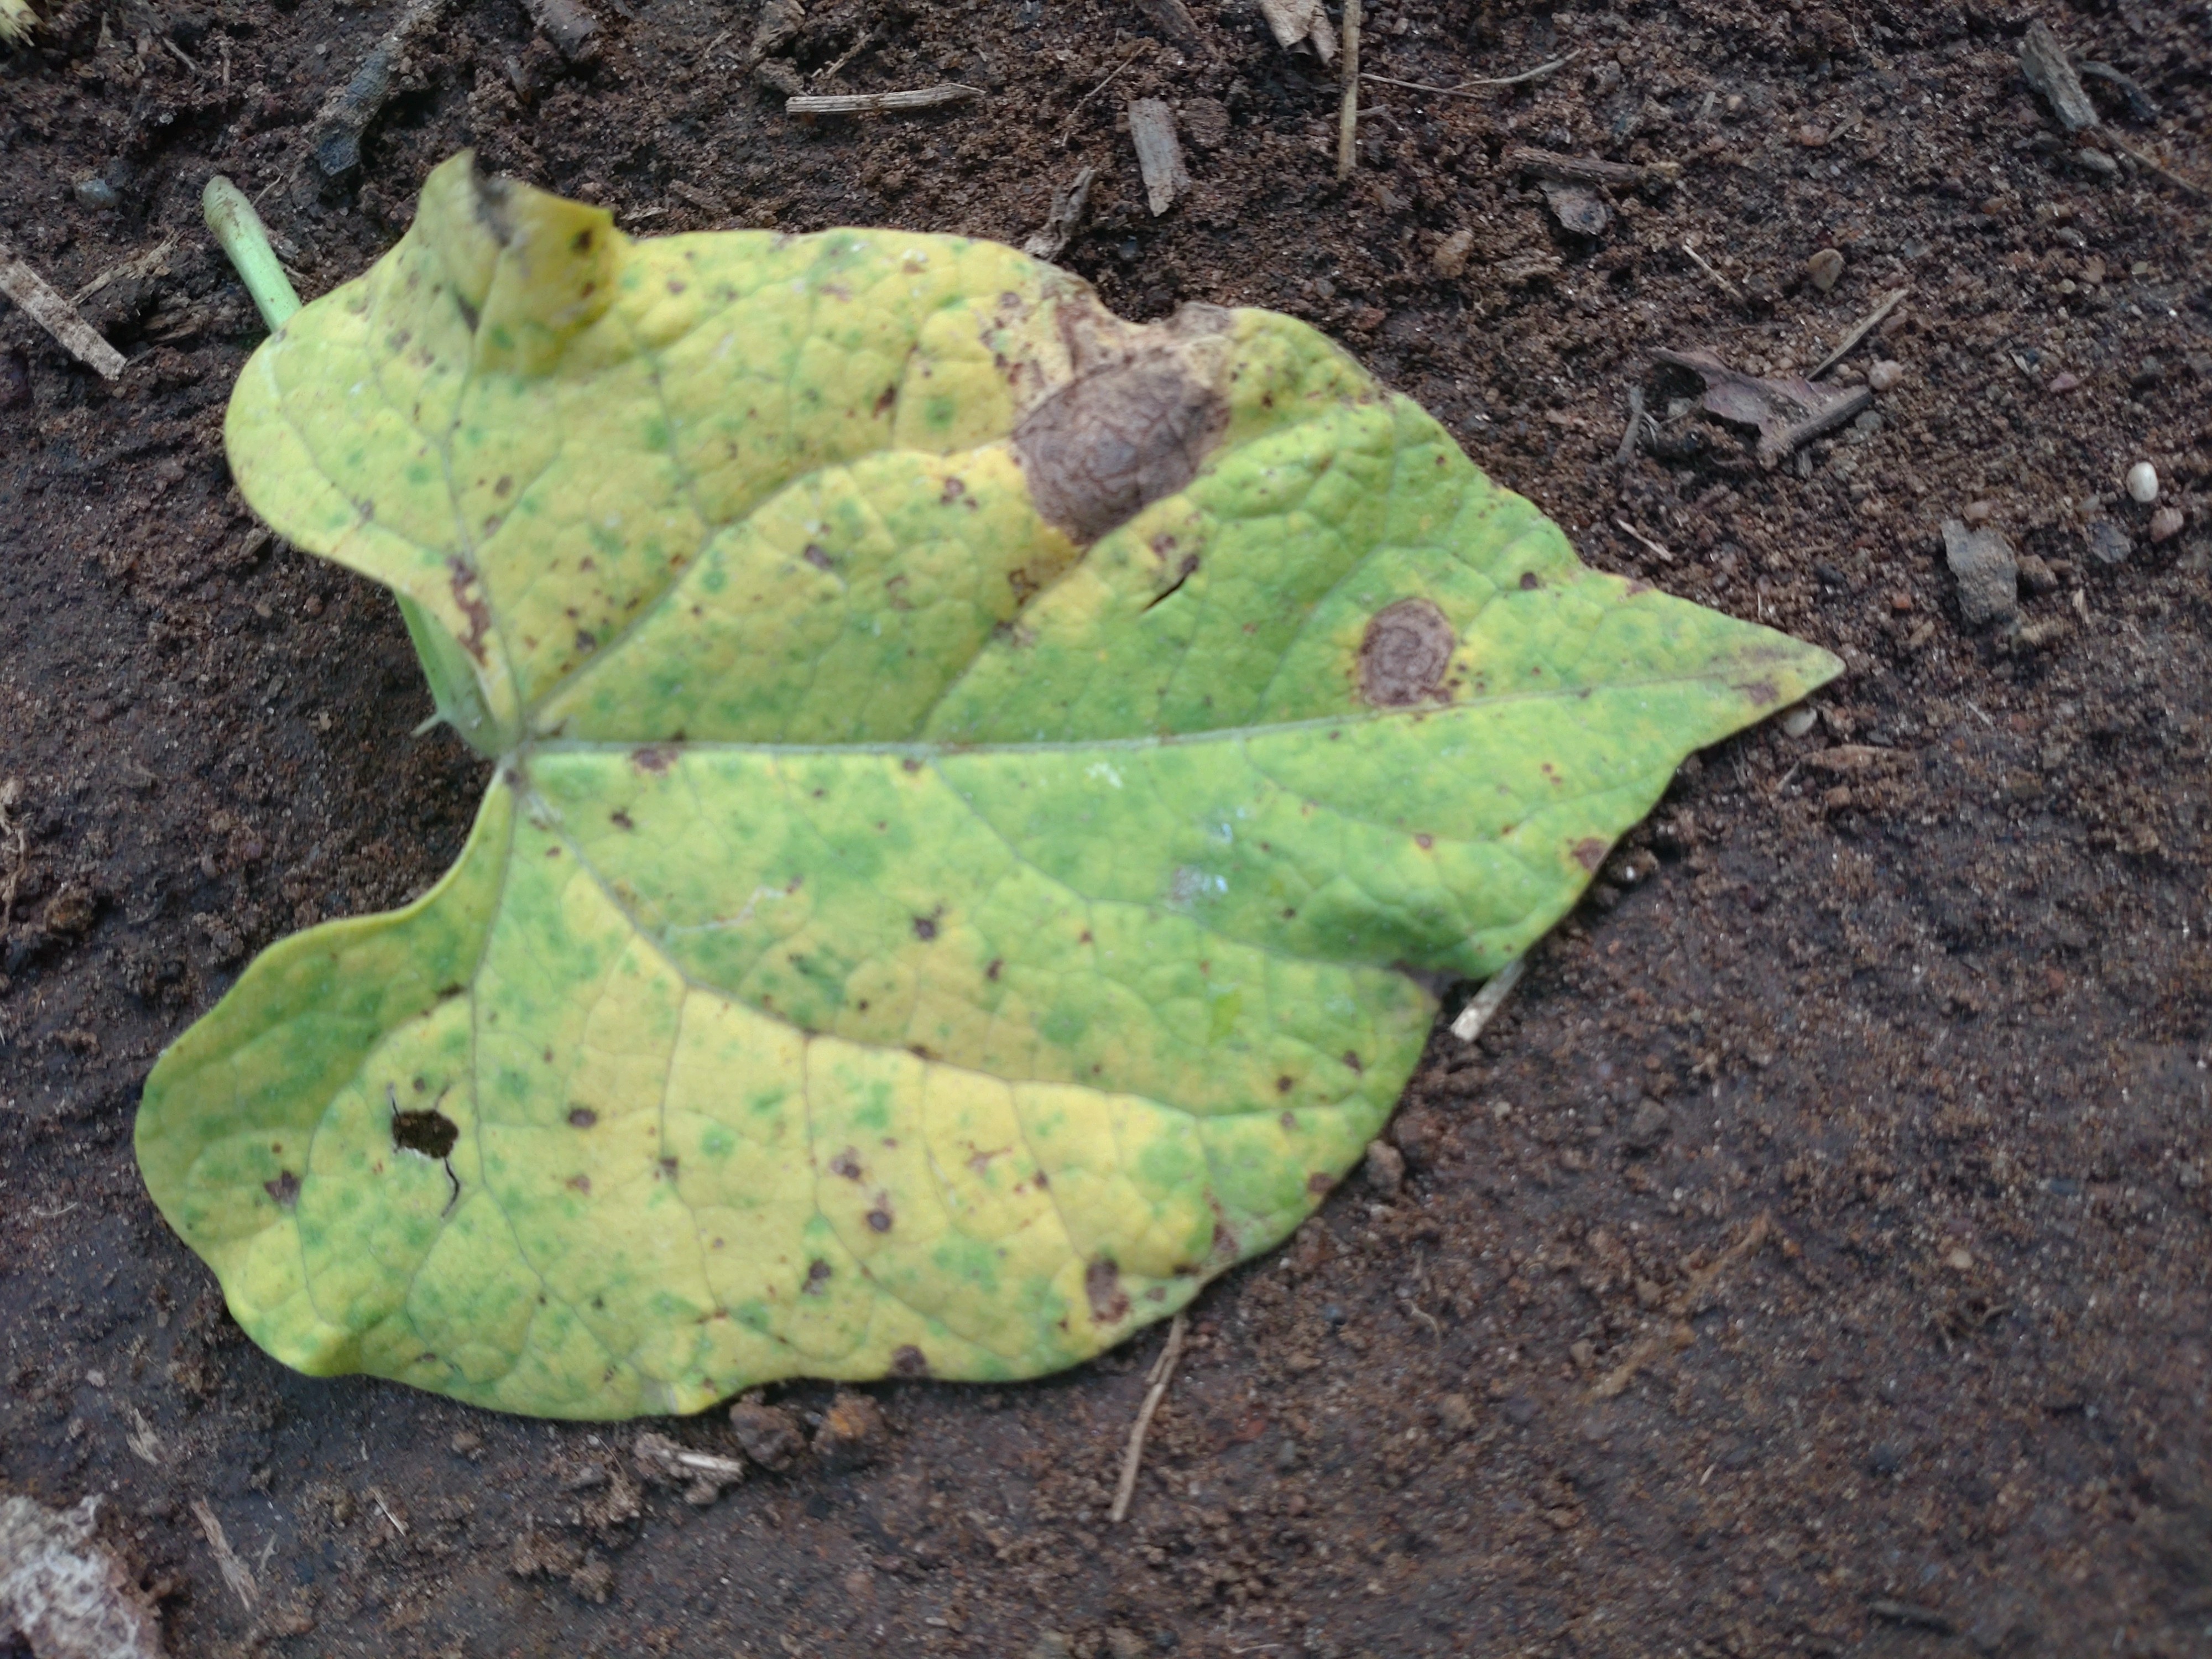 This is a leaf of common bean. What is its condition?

anthracnose
